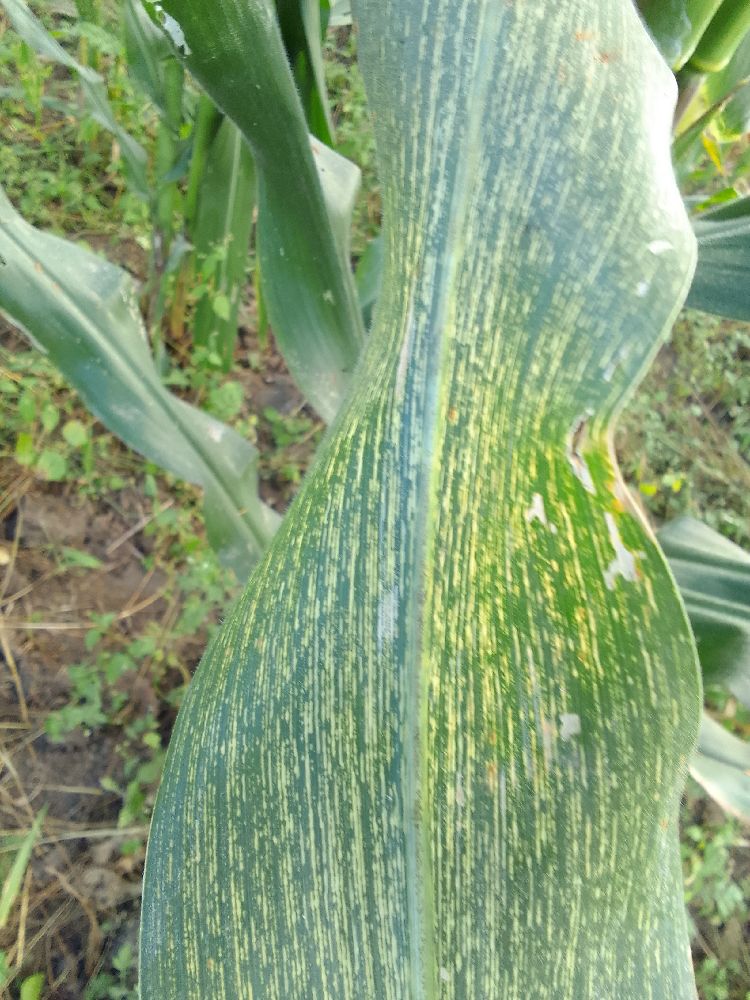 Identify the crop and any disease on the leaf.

maize, maize streak virus
